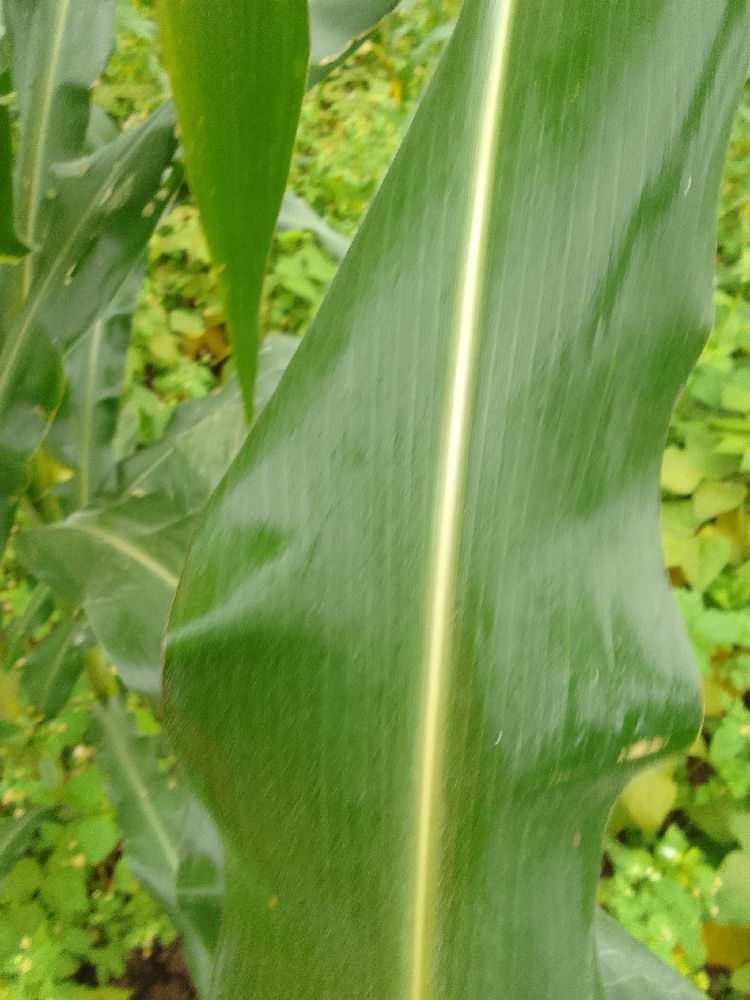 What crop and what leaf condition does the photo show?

maize, healthy
